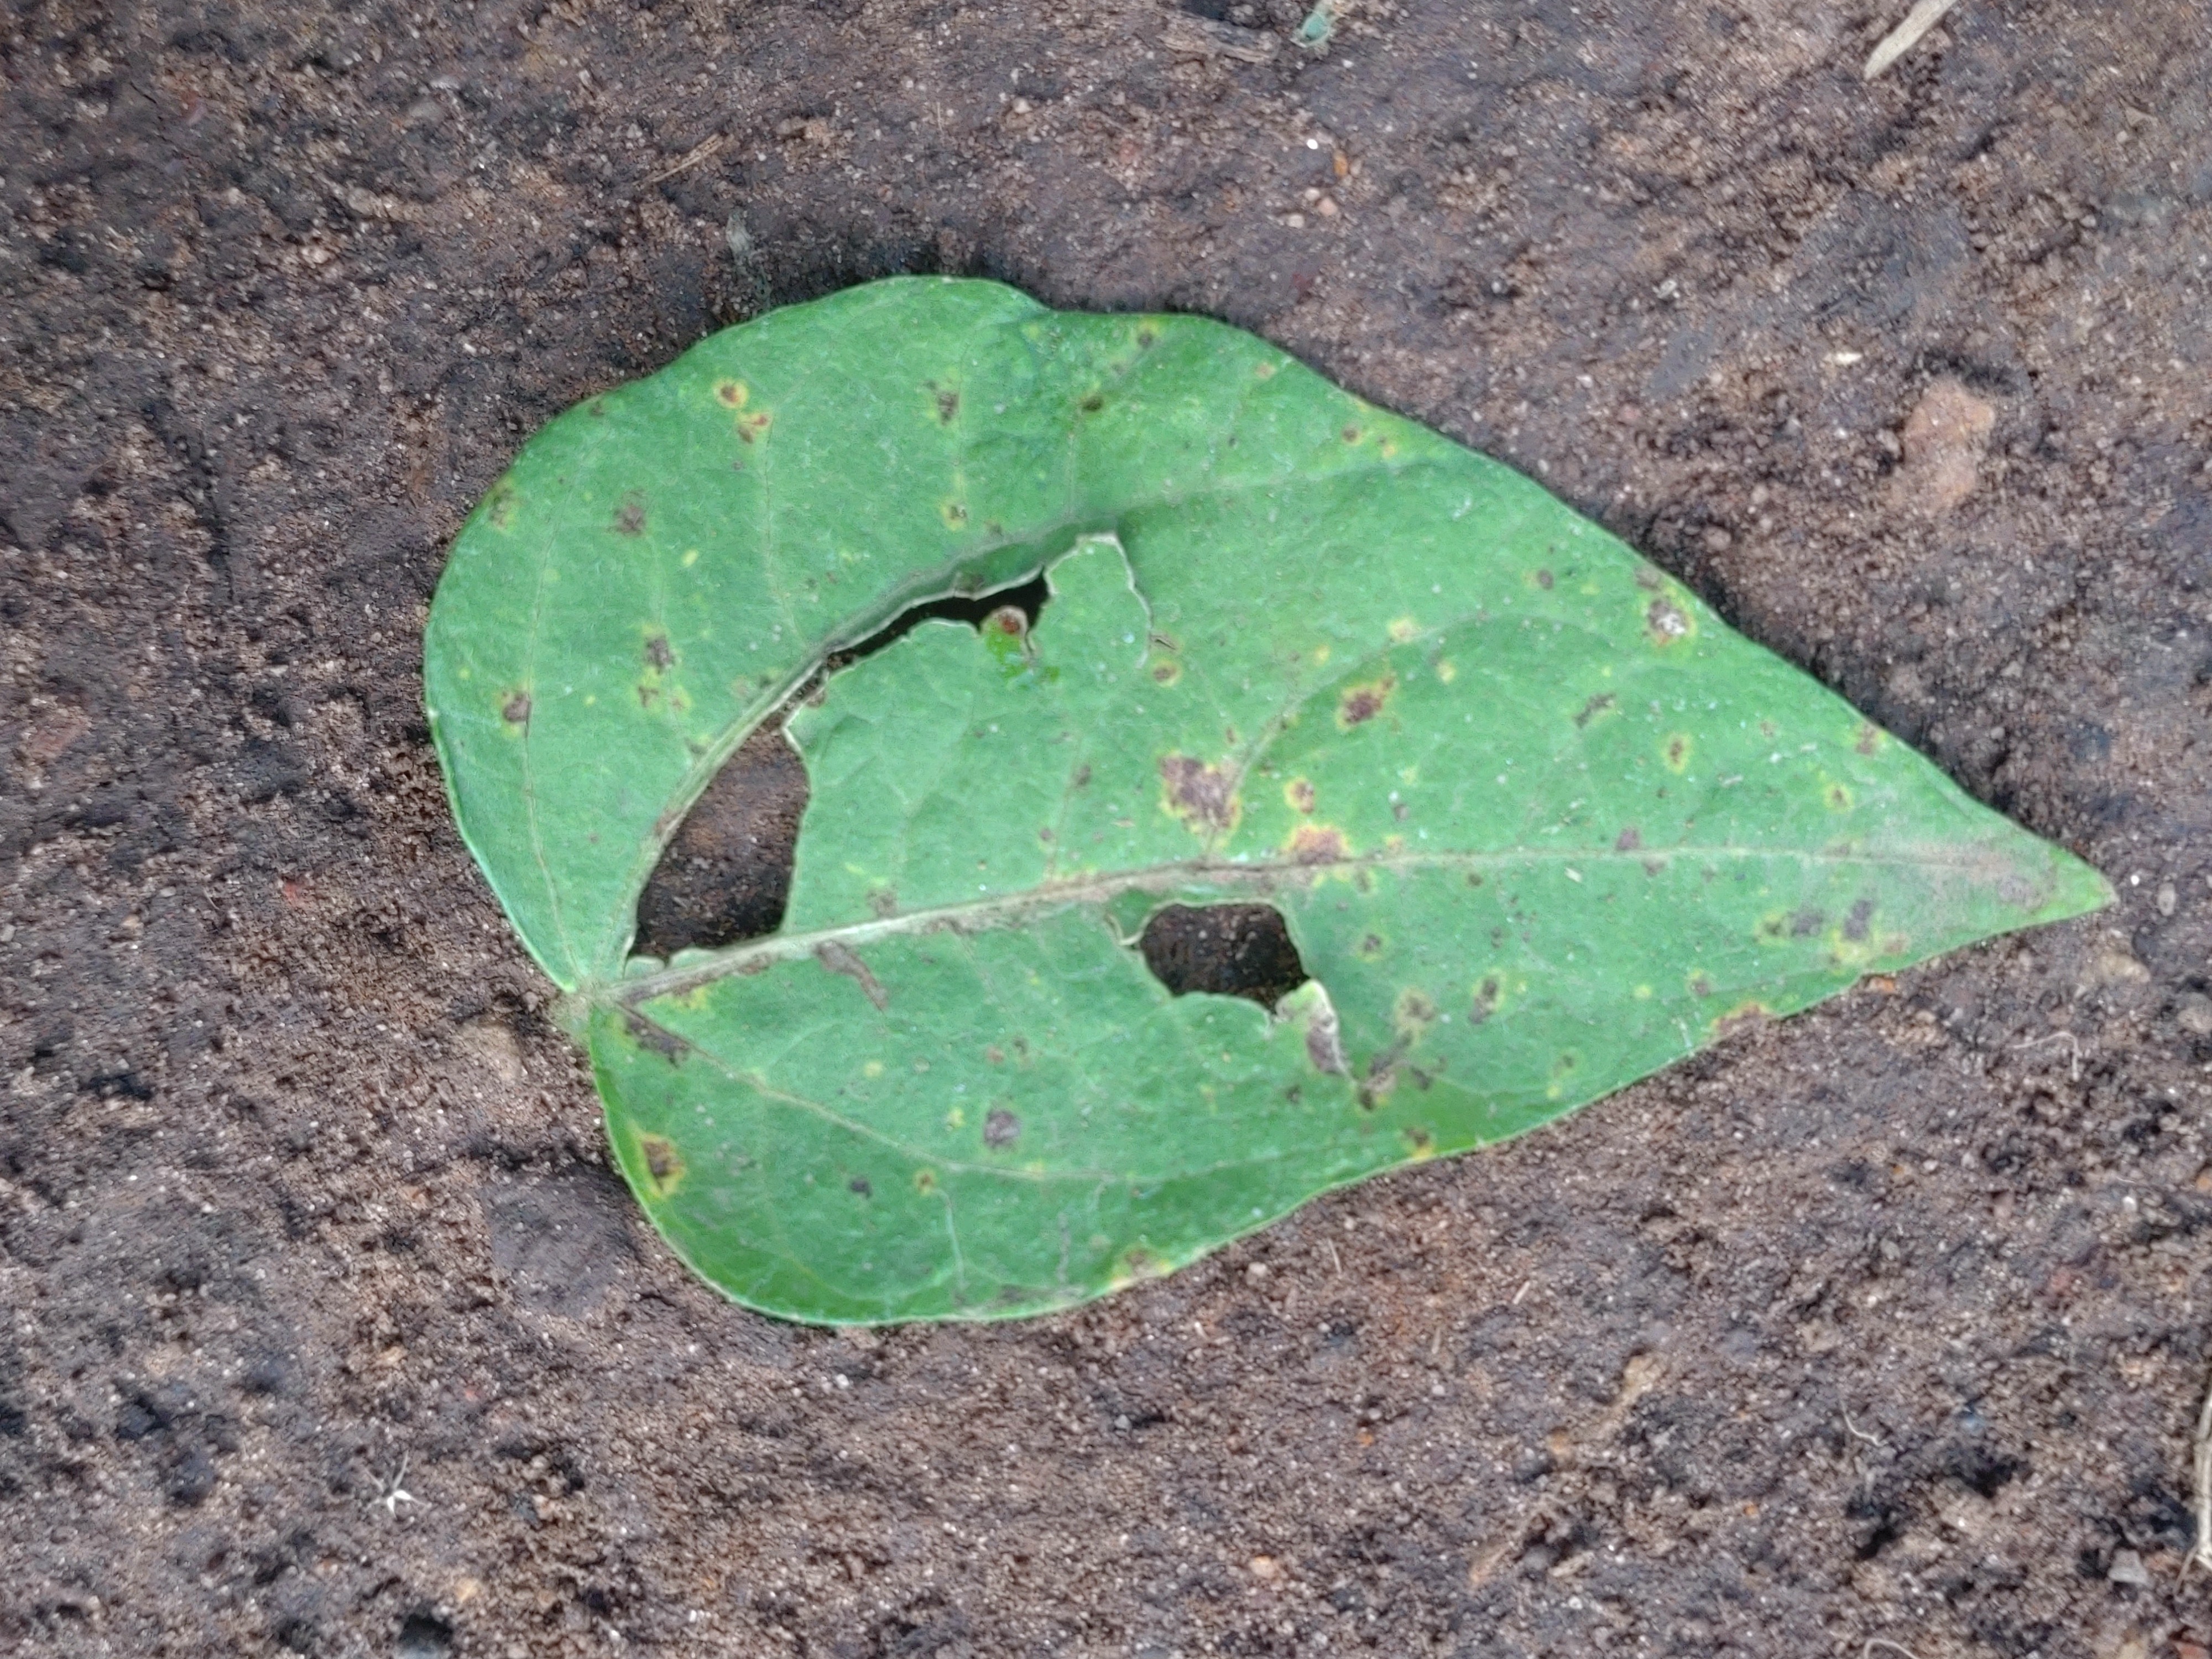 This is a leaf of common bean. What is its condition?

anthracnose
